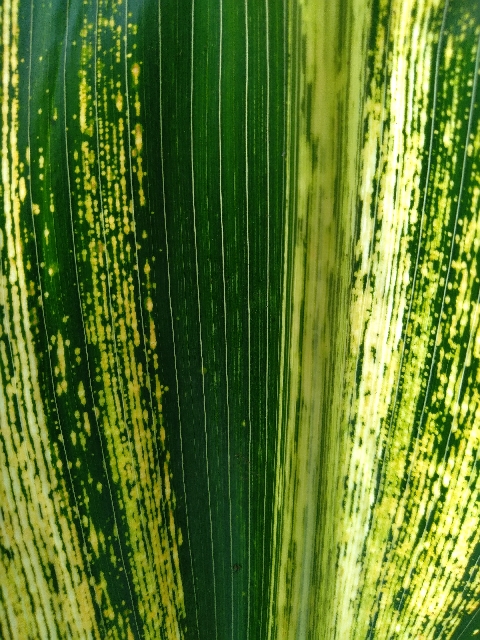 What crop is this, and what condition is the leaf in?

maize, maize streak virus
